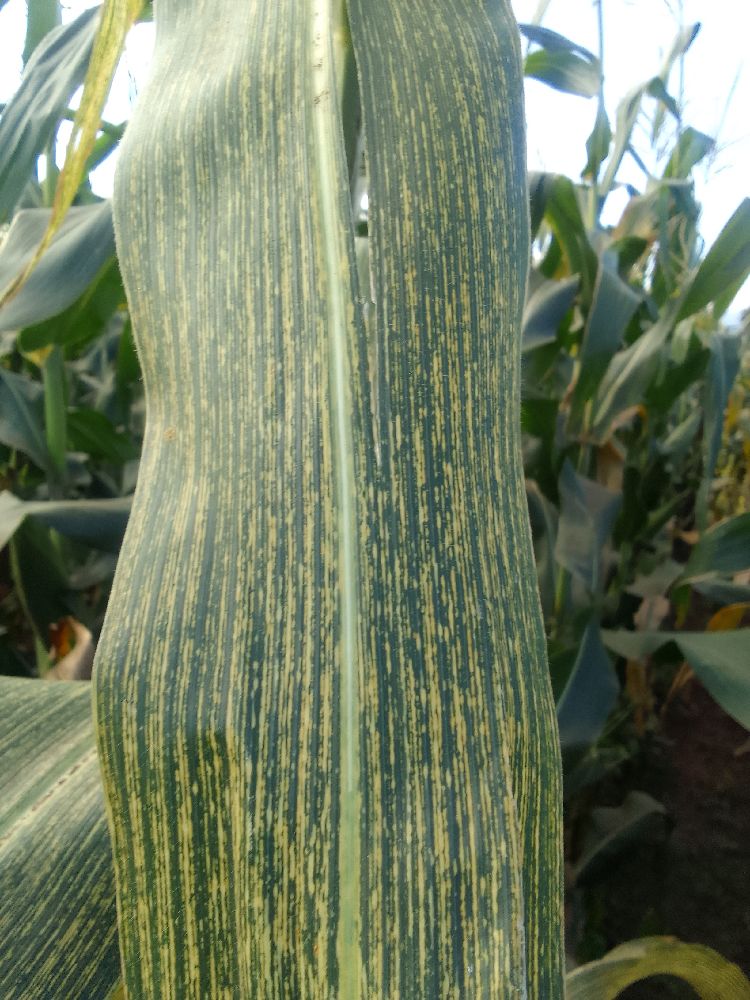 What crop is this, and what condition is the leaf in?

maize, maize streak virus
